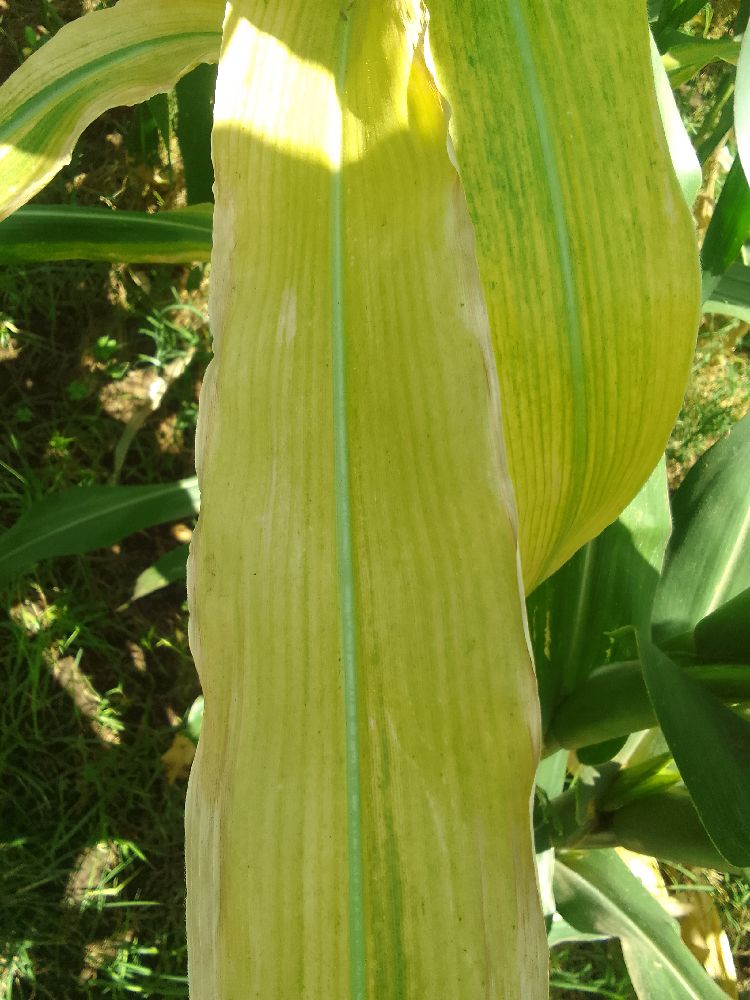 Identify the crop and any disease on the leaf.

maize, maize lethal necrosis
